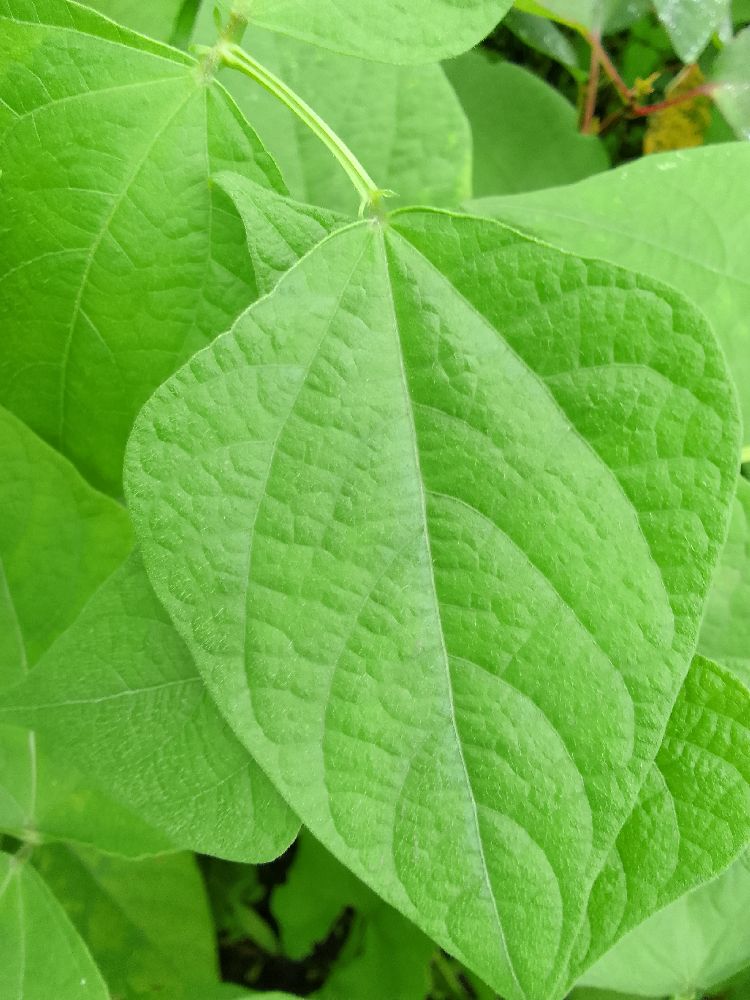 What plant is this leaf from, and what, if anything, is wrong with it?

common bean, healthy
